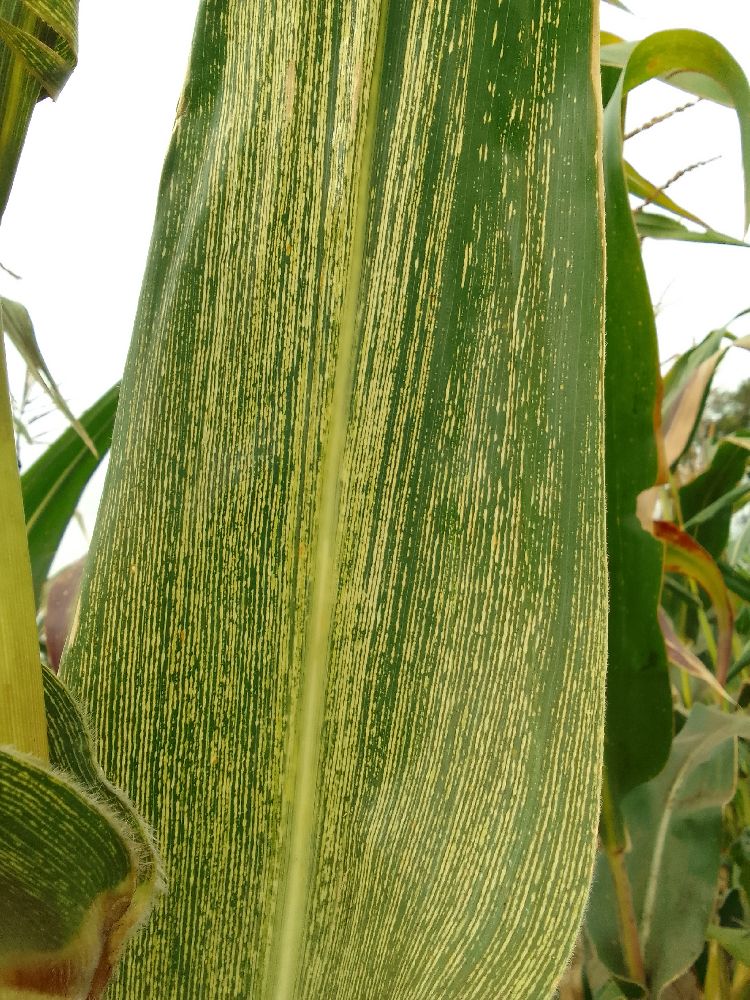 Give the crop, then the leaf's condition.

maize, maize streak virus
